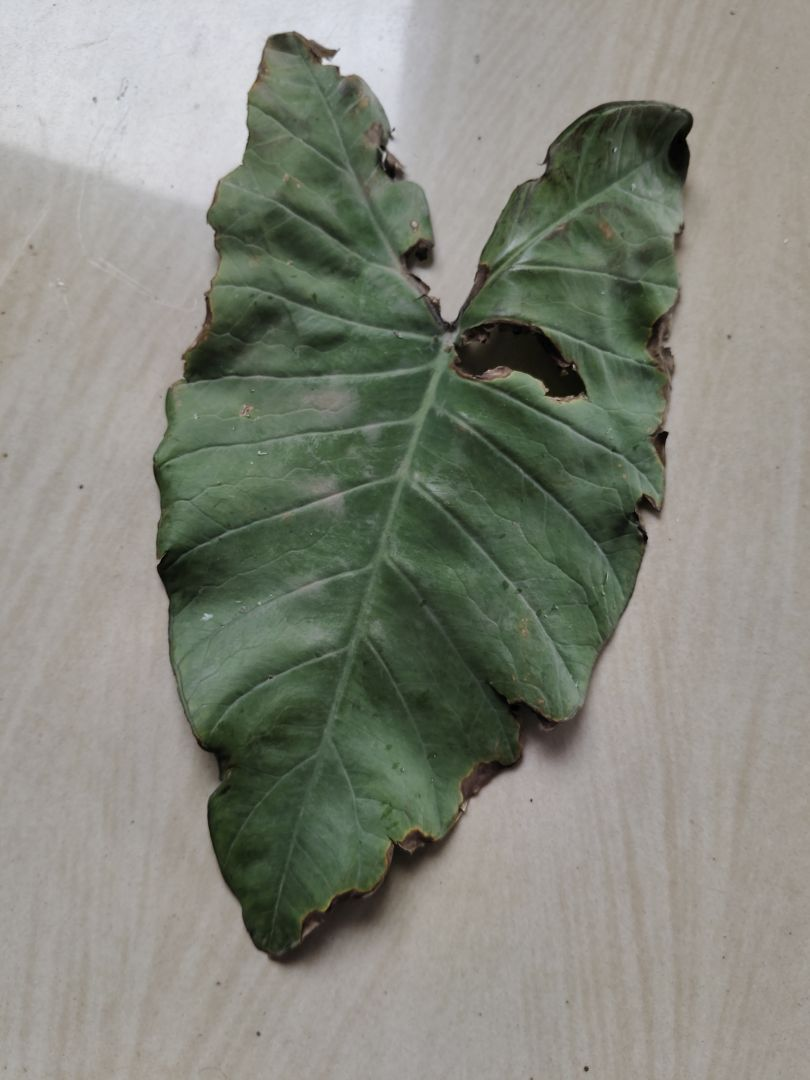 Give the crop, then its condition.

taro, leaf blight
